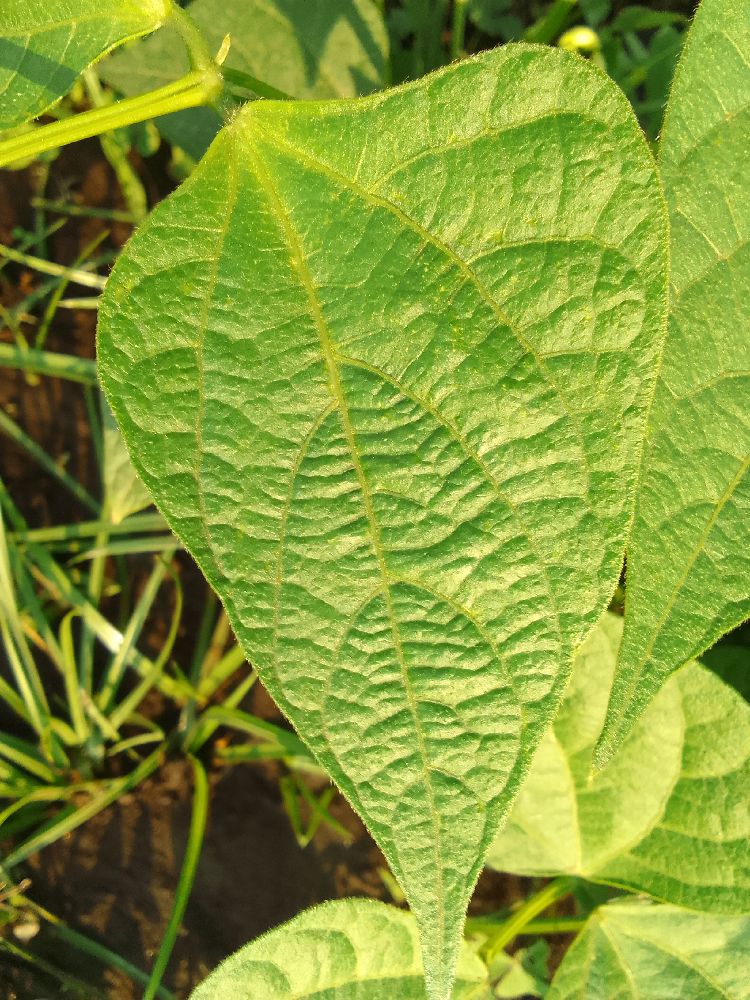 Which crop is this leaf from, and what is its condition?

common bean, healthy
